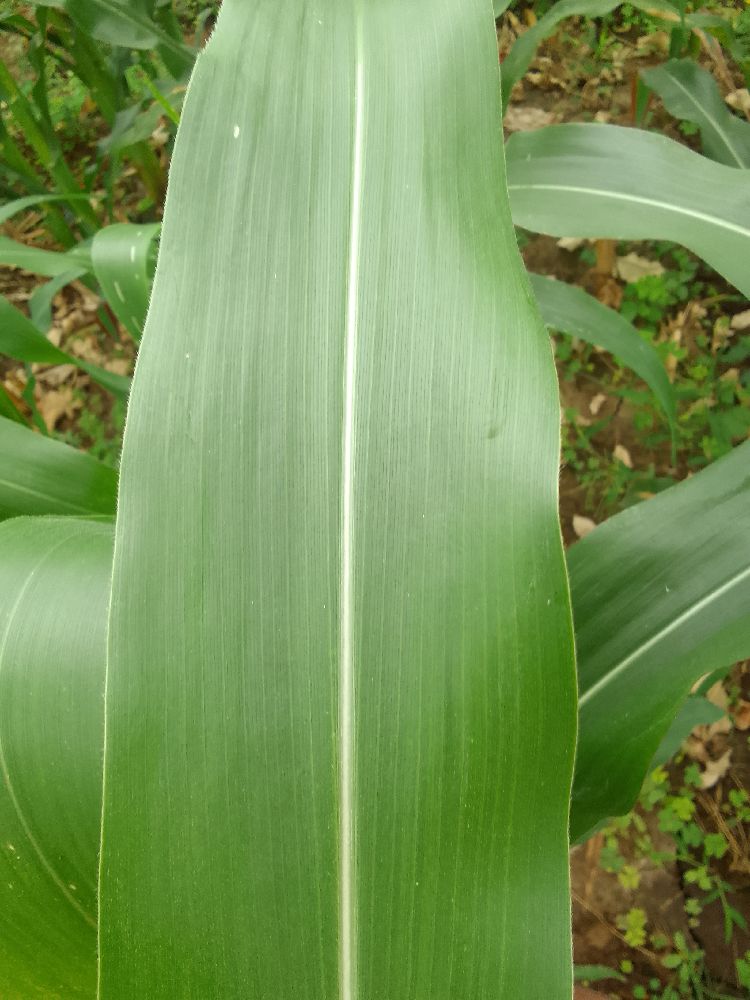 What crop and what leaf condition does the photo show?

maize, healthy
